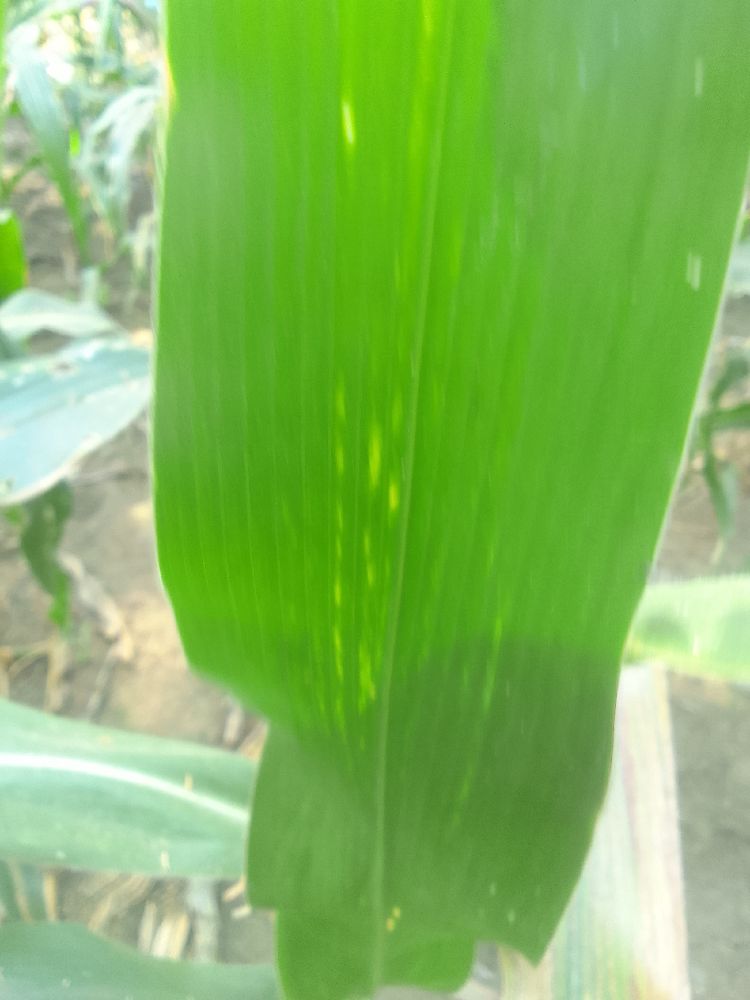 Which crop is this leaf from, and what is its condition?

maize, healthy
